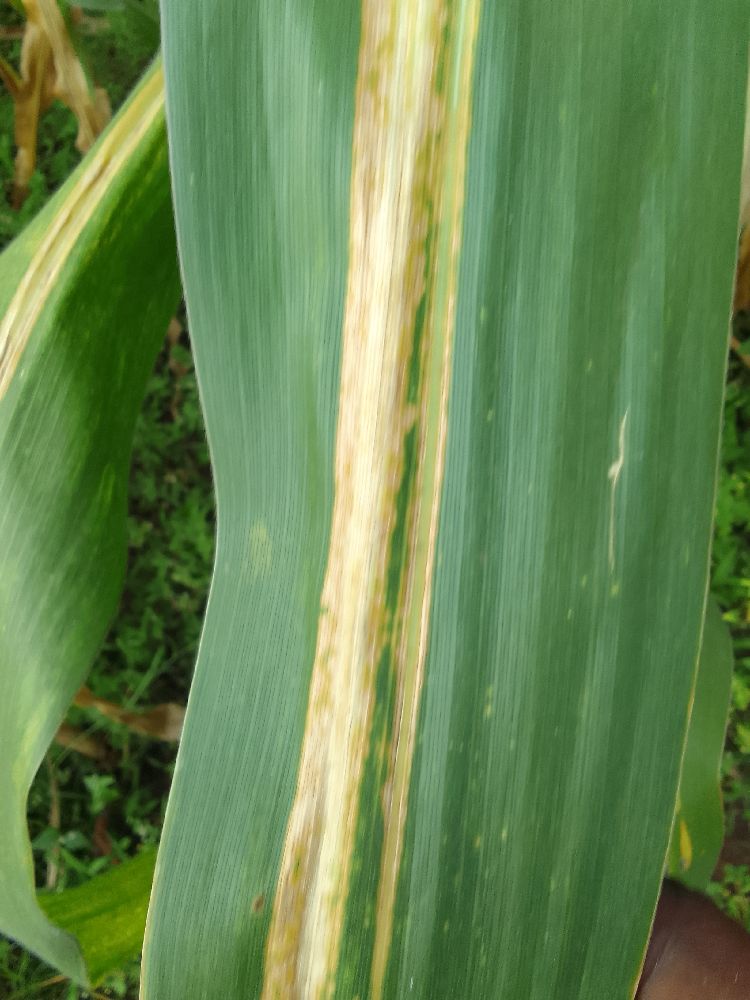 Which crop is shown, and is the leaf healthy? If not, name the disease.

maize, maize lethal necrosis
